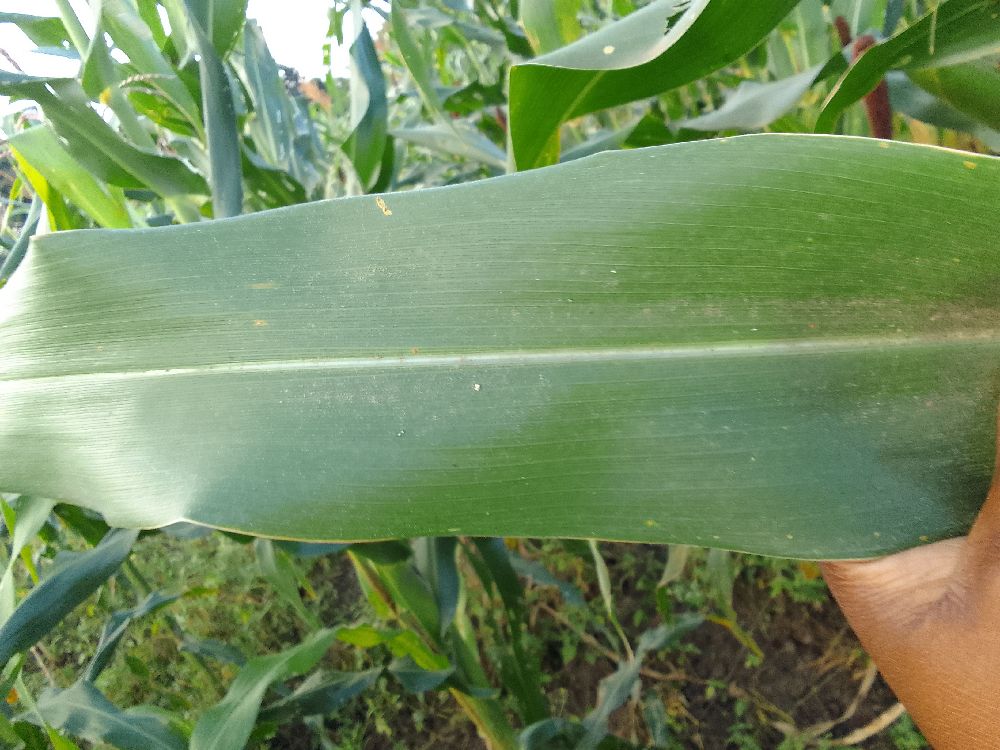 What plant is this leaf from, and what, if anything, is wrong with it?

maize, healthy
